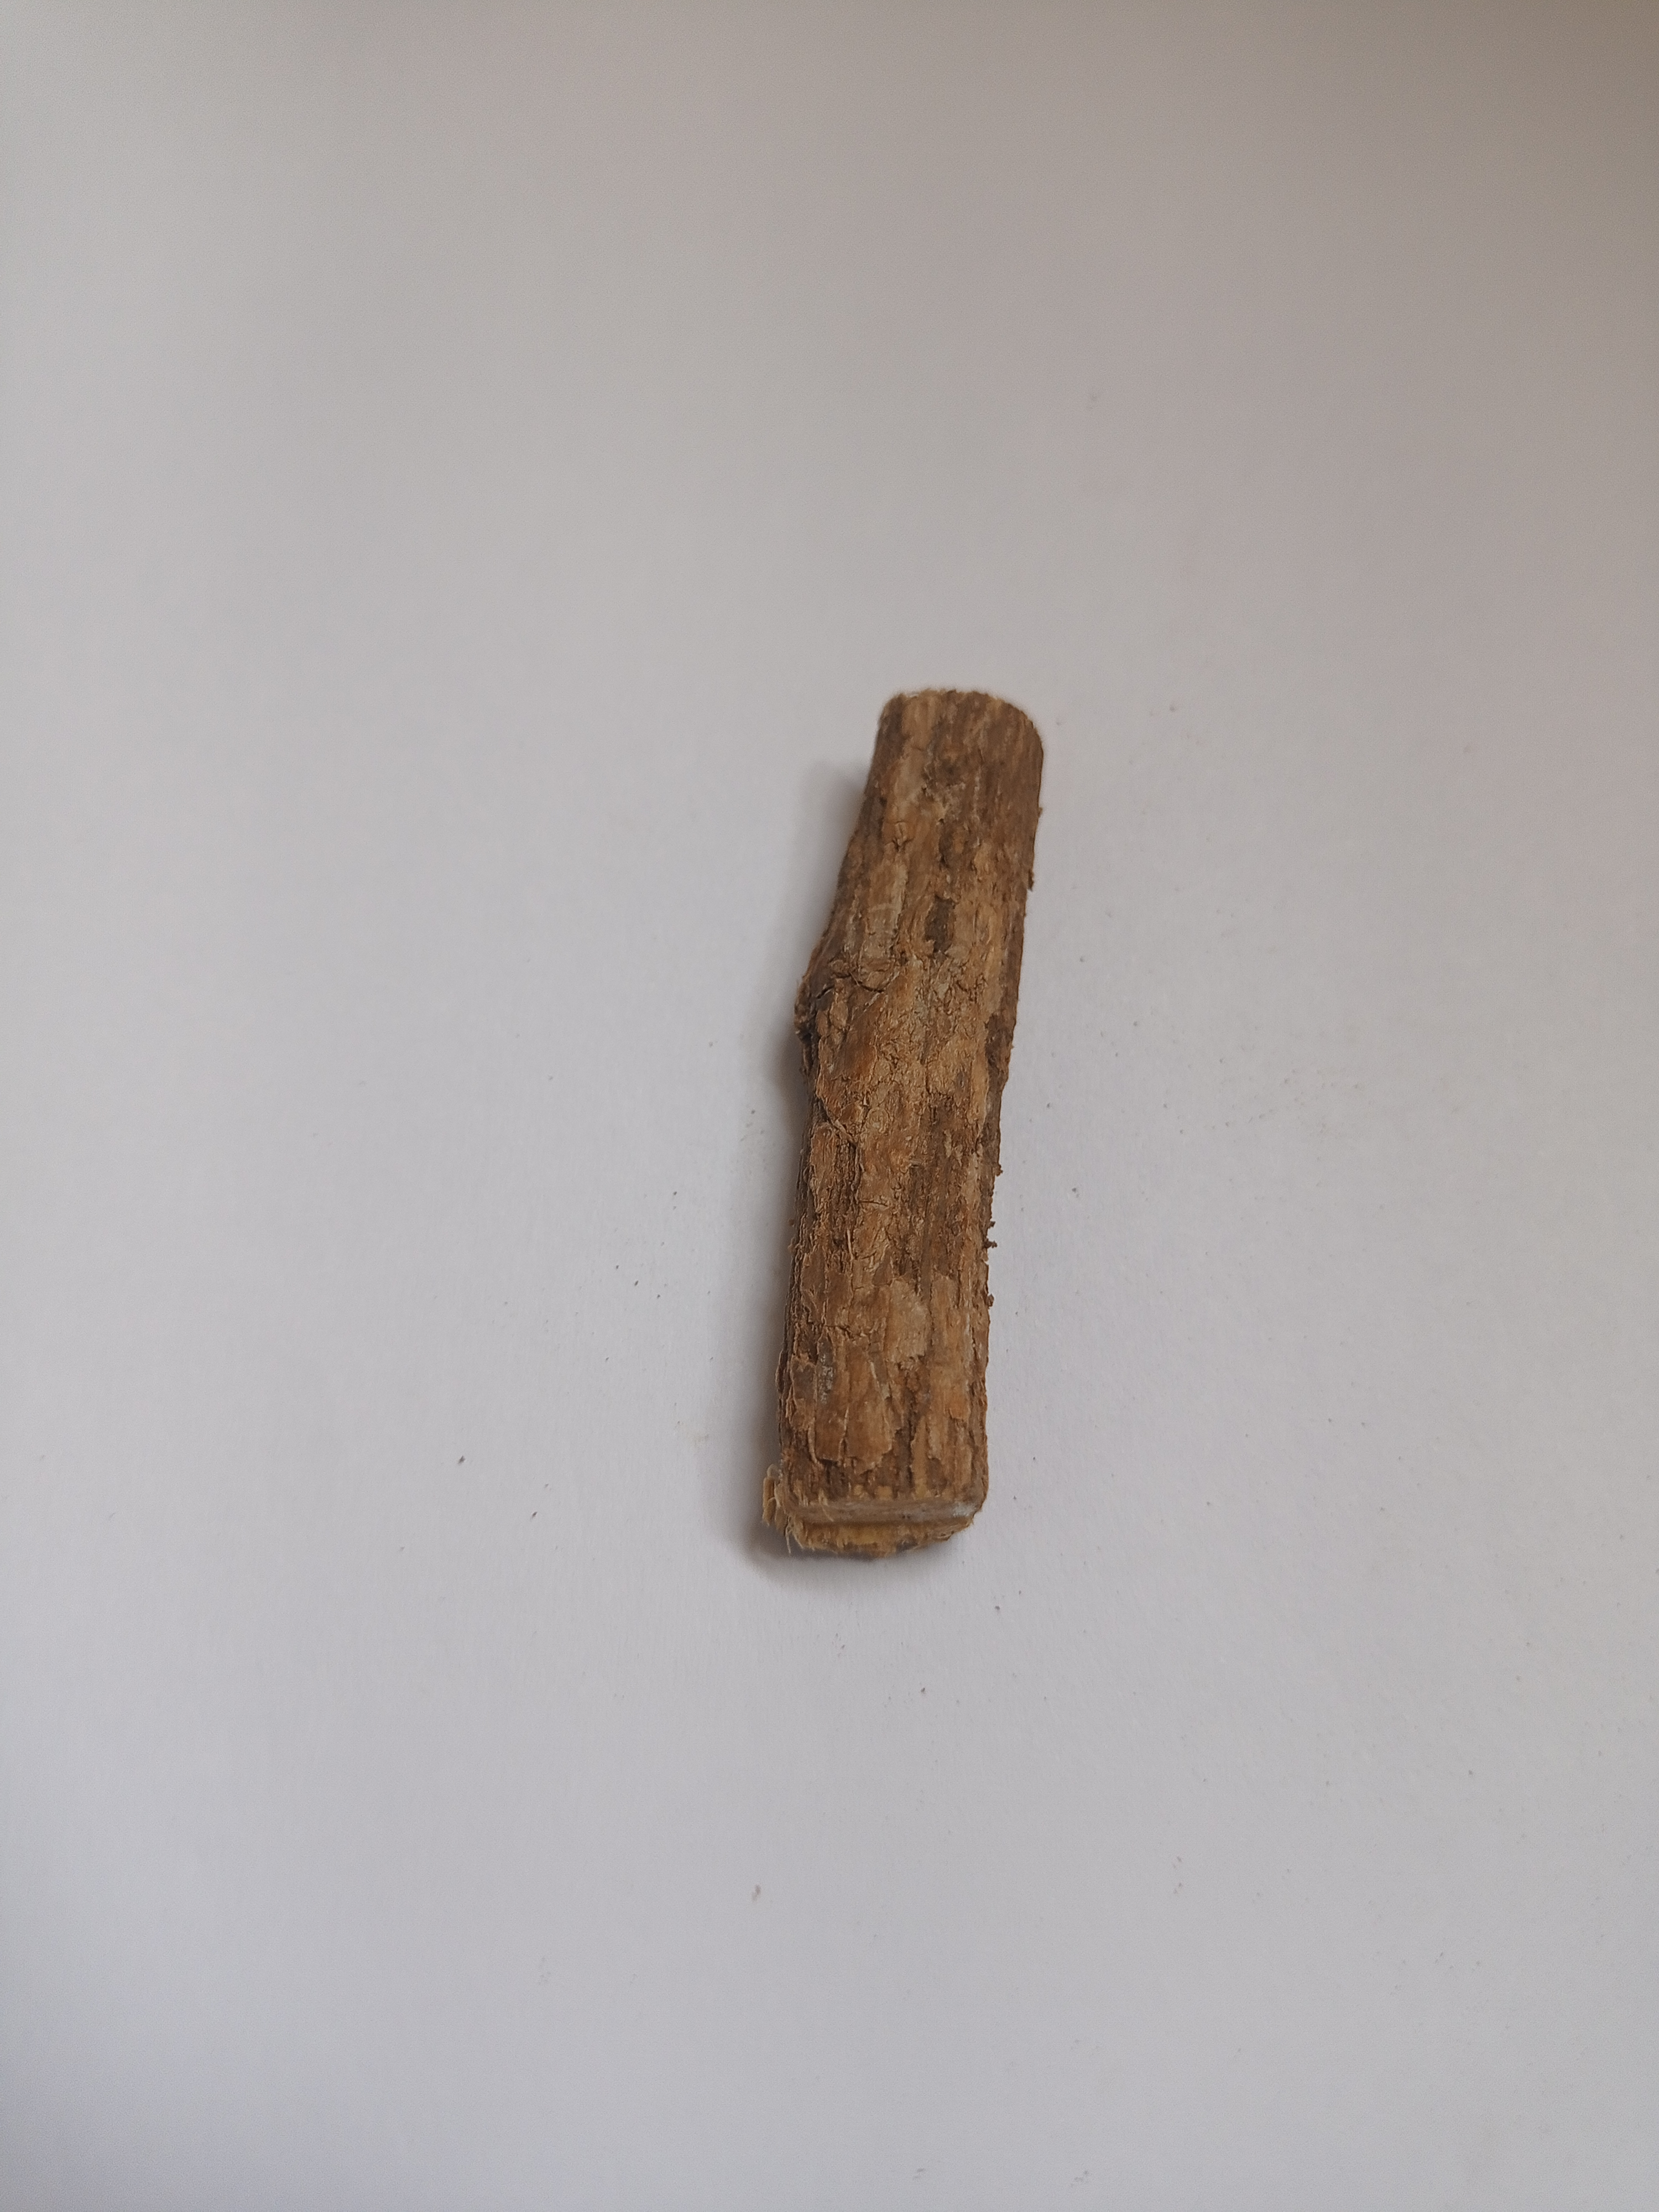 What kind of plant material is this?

jesthamadh
